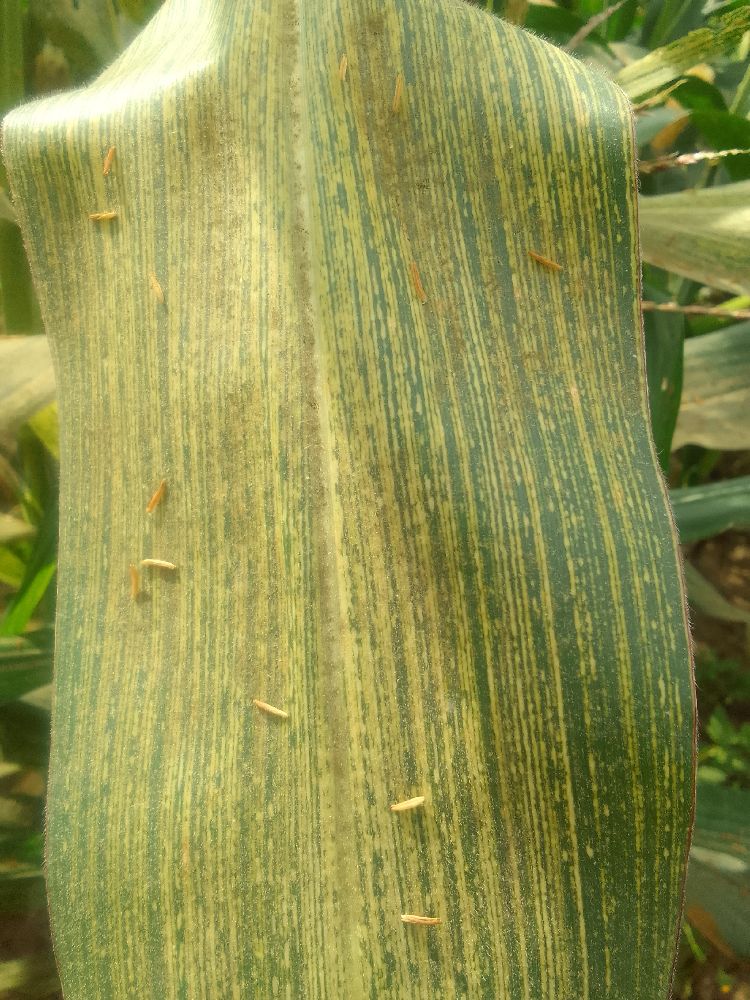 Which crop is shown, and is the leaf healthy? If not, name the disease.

maize, maize streak virus
